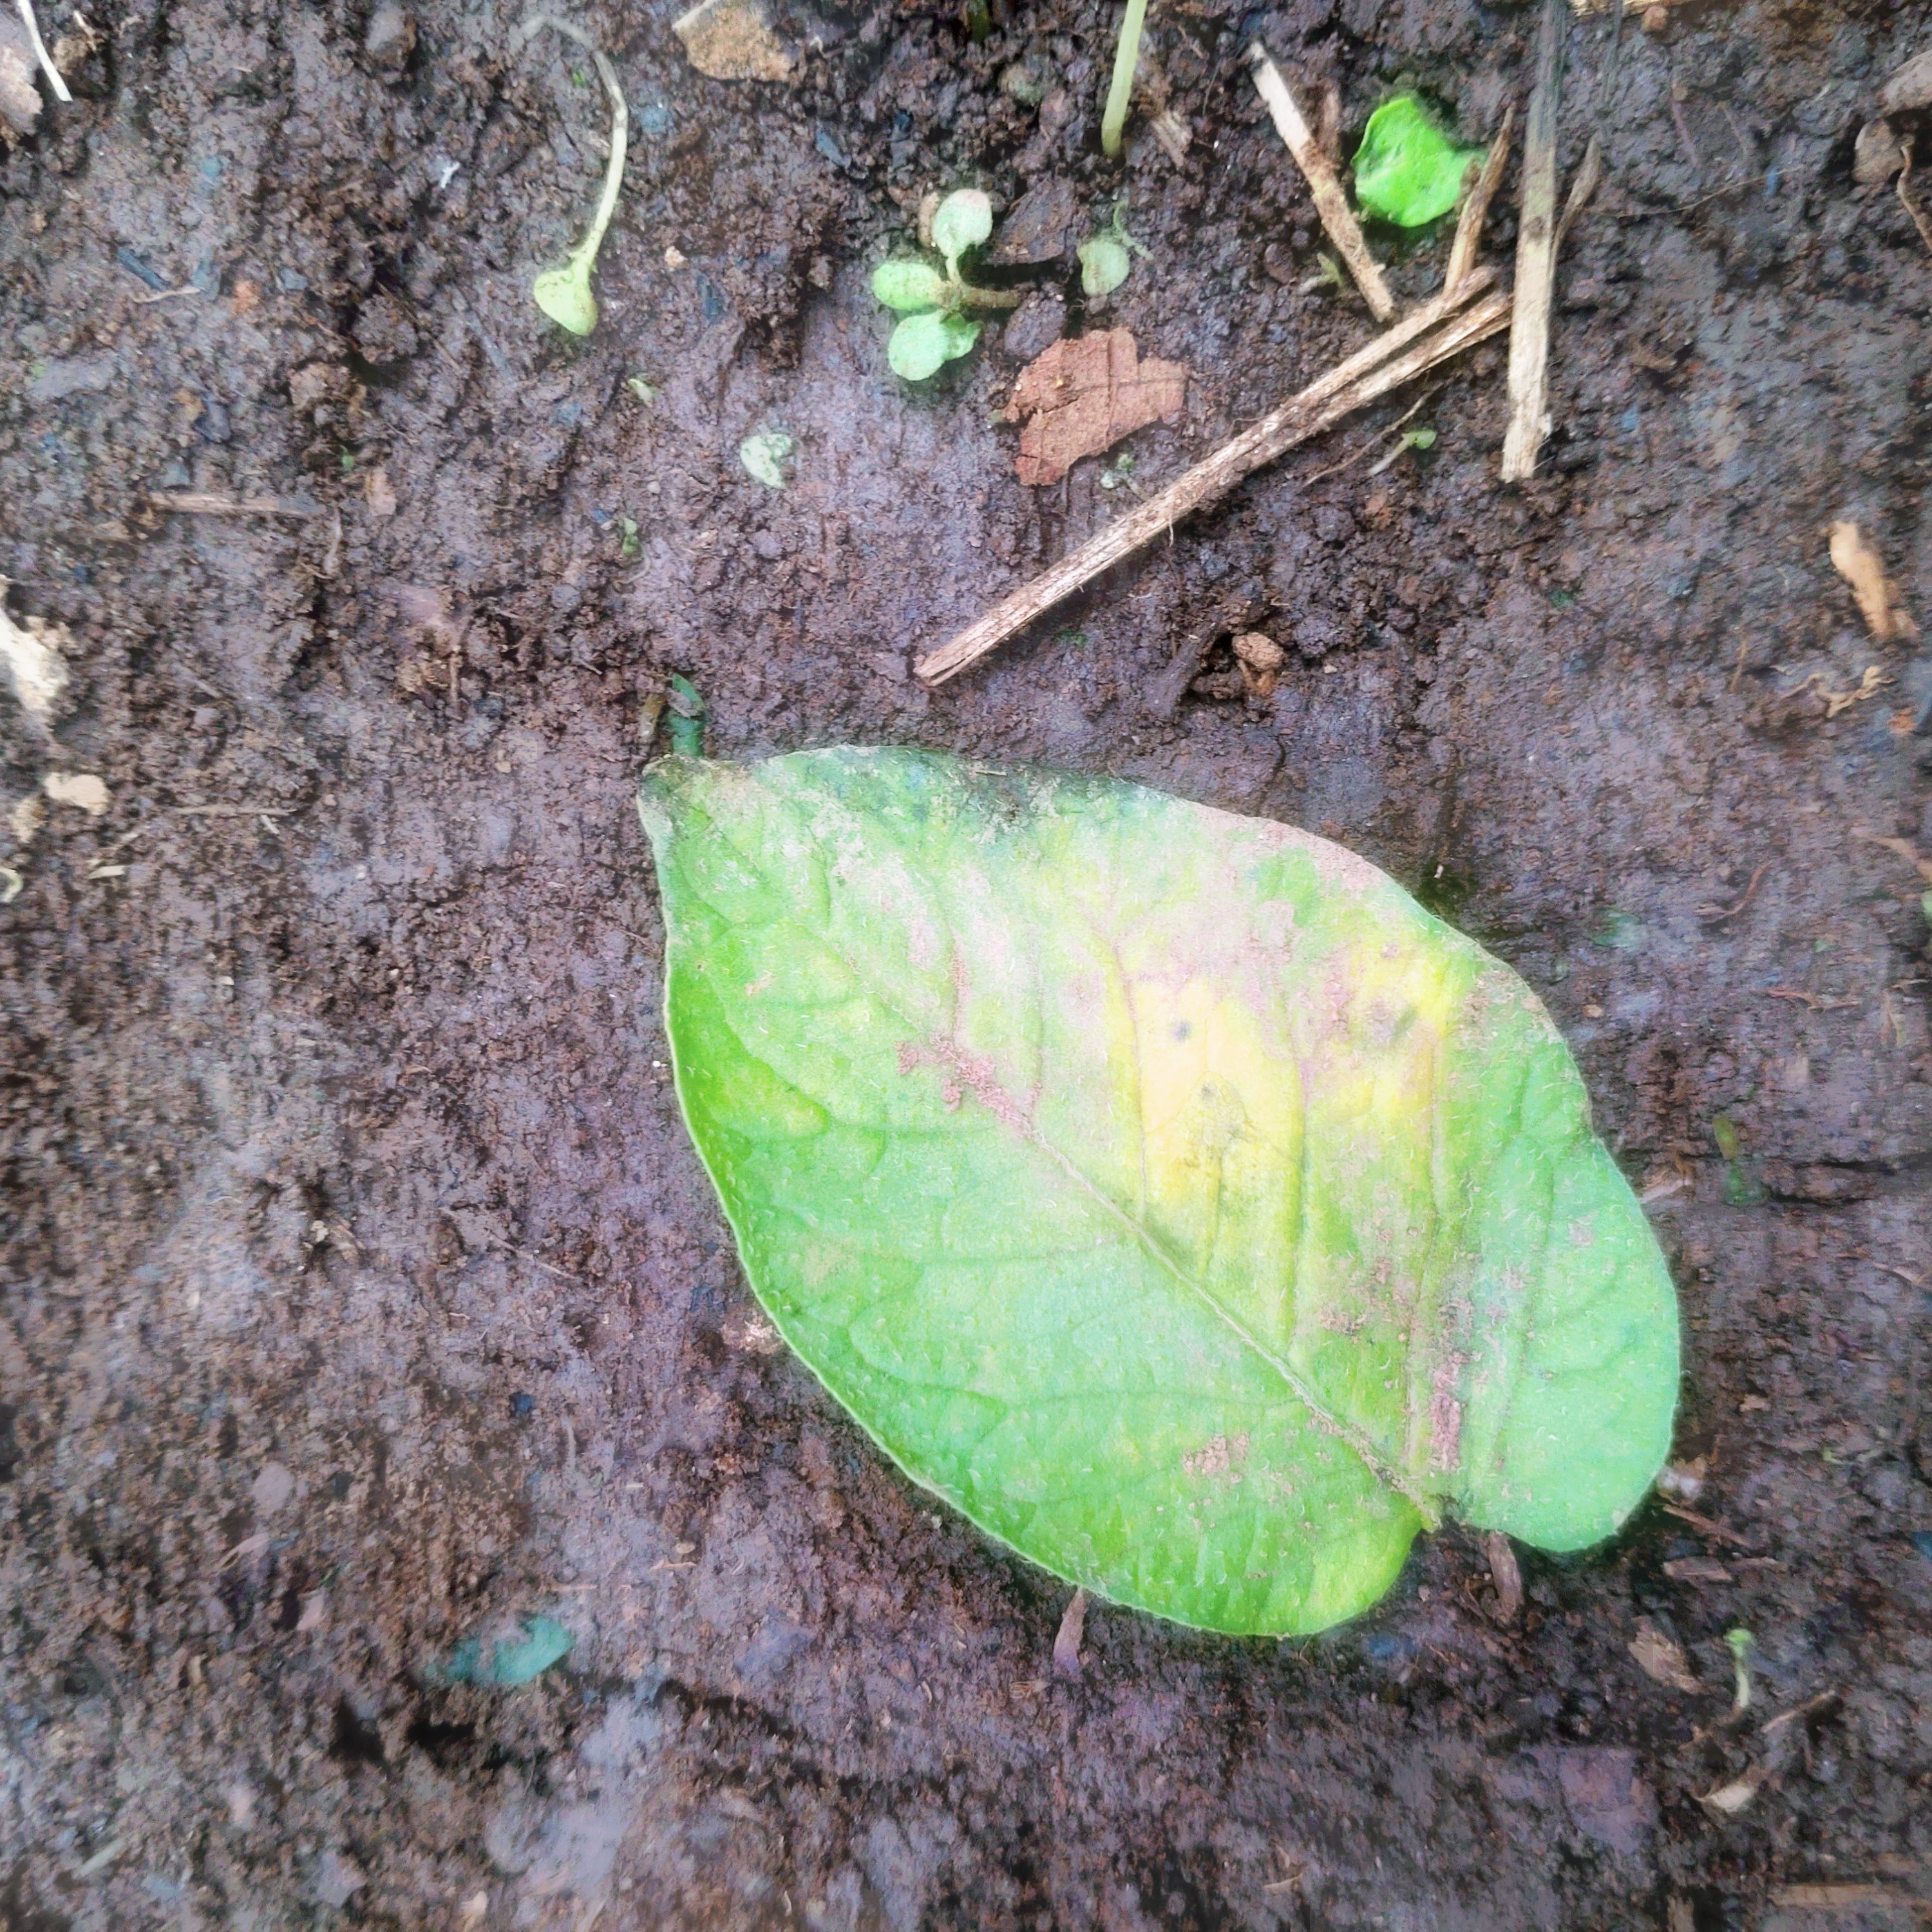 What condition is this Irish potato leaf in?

late blight
